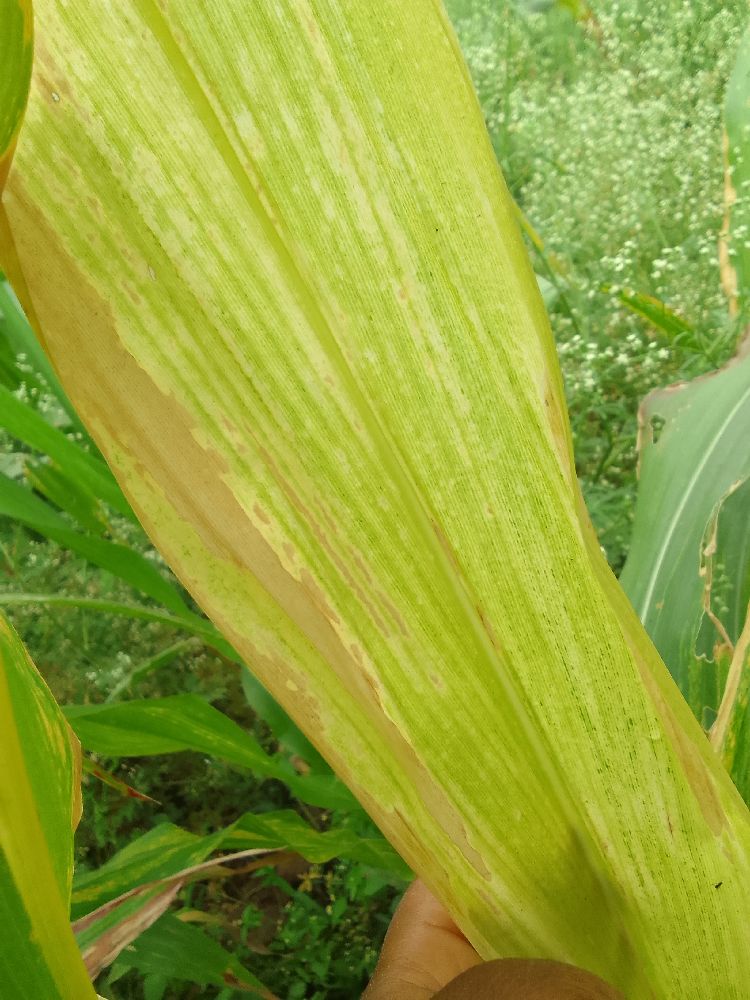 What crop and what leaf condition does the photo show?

maize, maize lethal necrosis
